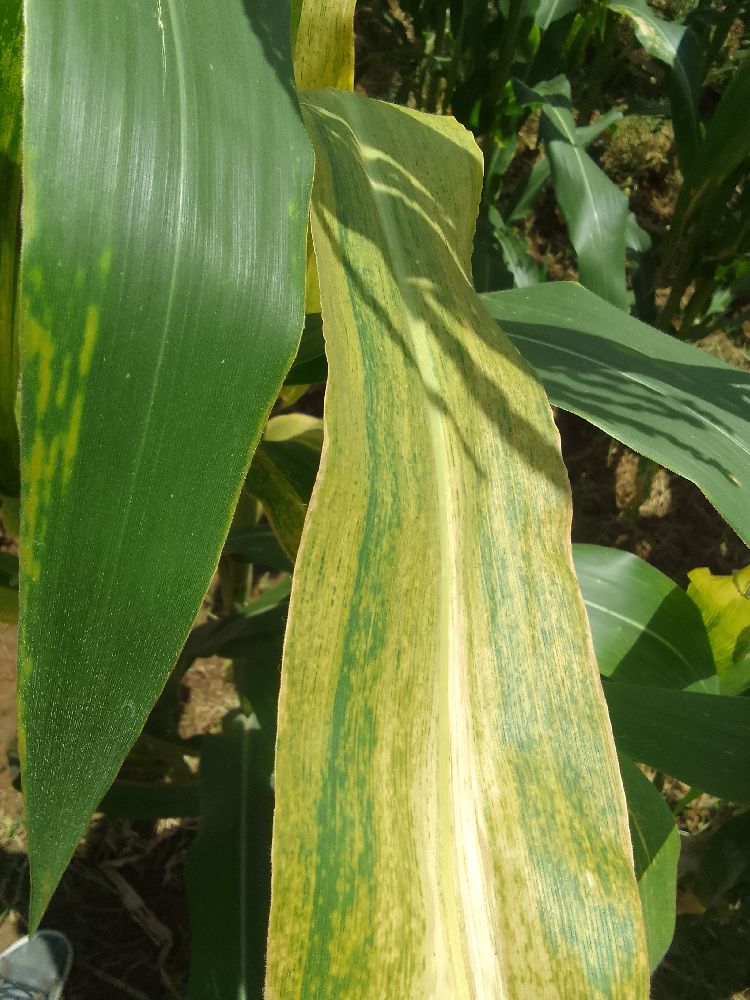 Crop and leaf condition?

maize, maize lethal necrosis
